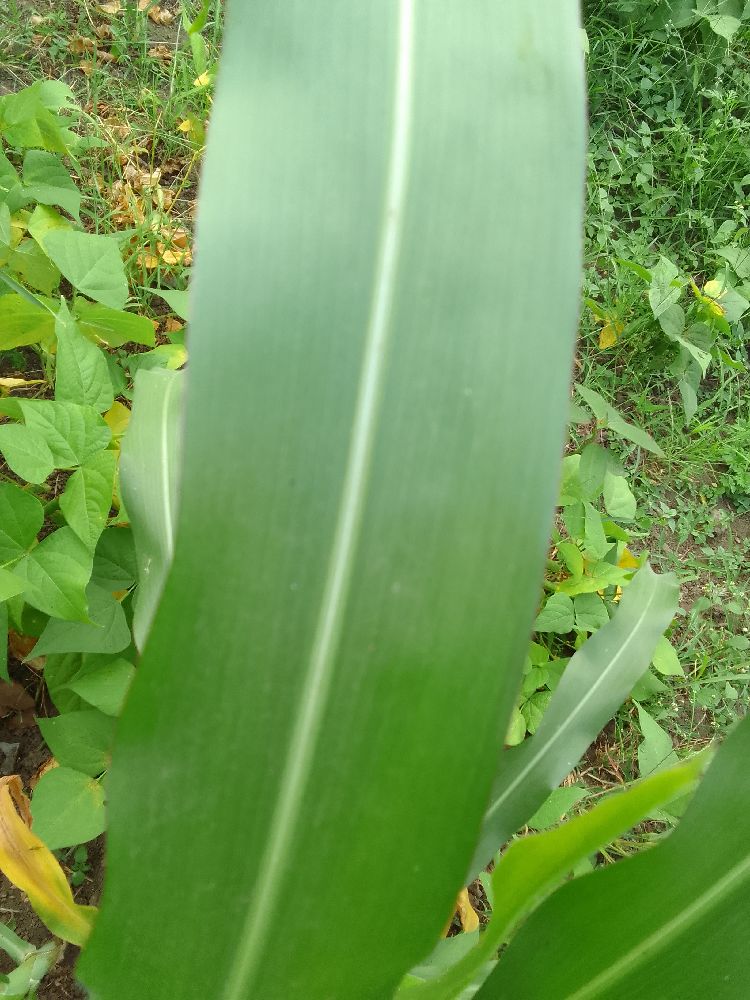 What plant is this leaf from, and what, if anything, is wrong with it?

maize, healthy
